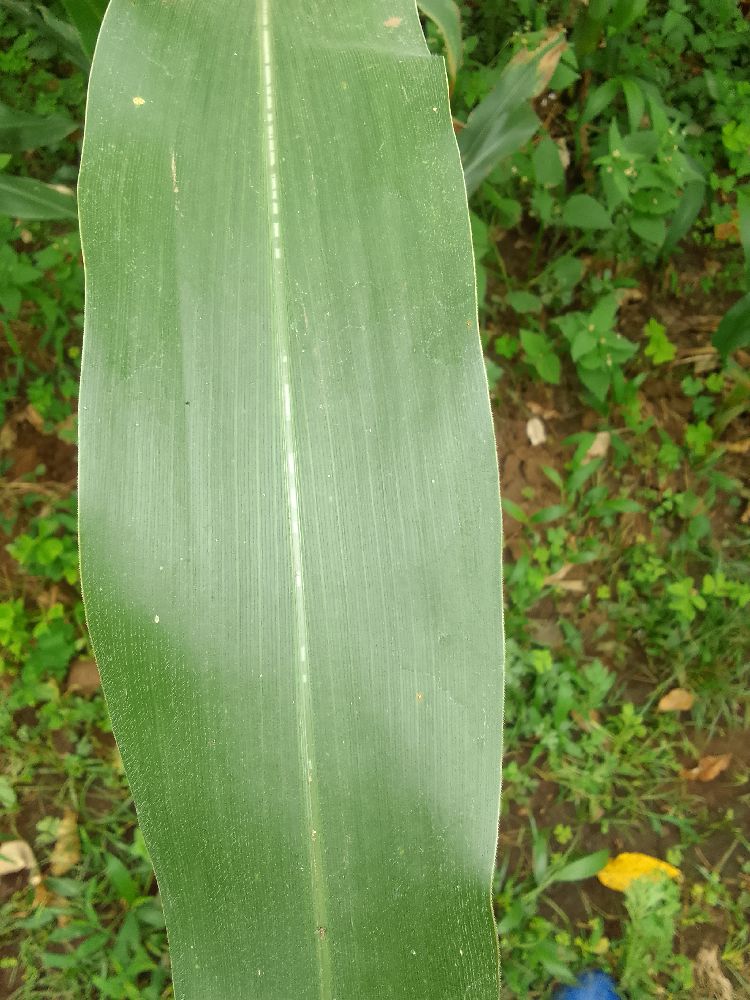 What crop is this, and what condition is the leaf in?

maize, healthy
